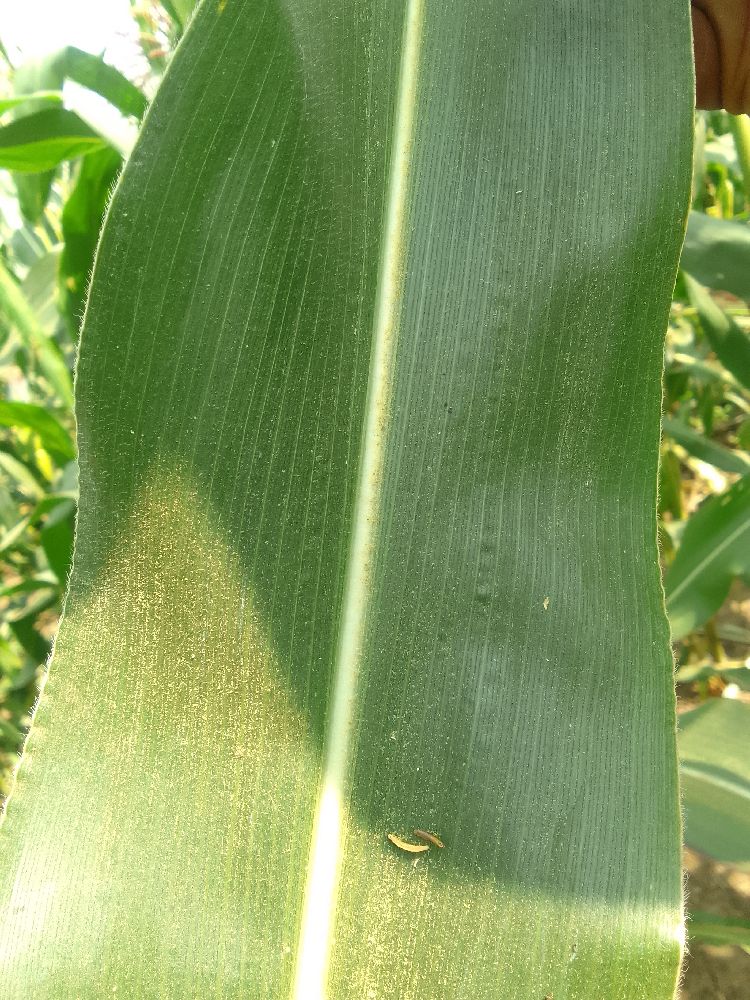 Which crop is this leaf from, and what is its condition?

maize, healthy
